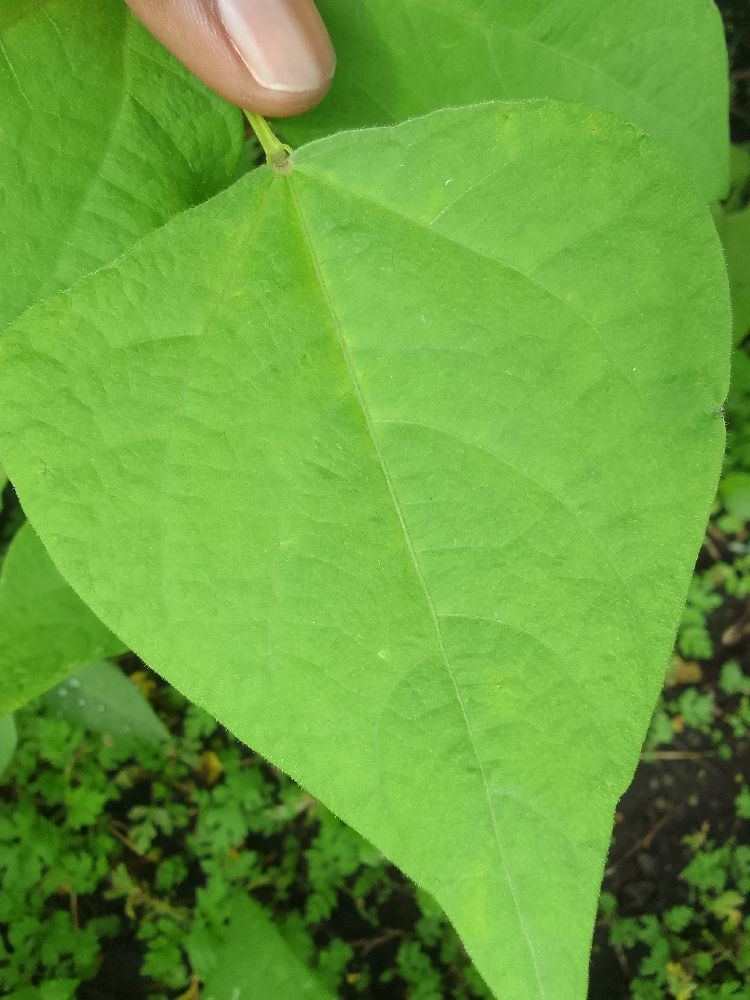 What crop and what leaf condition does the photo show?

common bean, healthy
